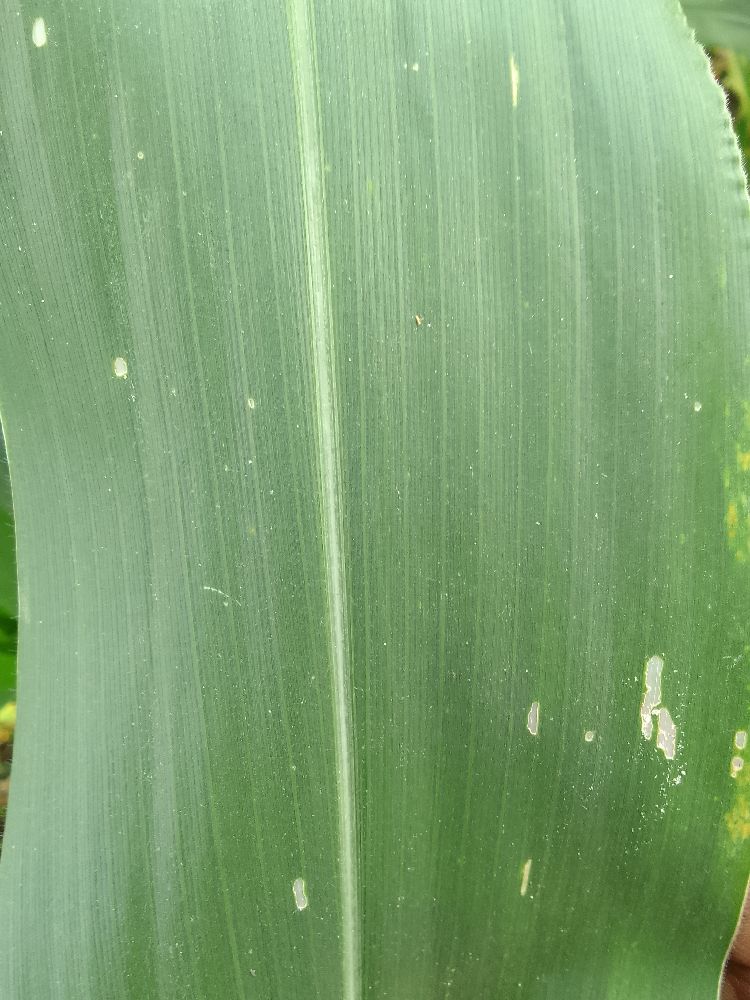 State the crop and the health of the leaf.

maize, healthy
